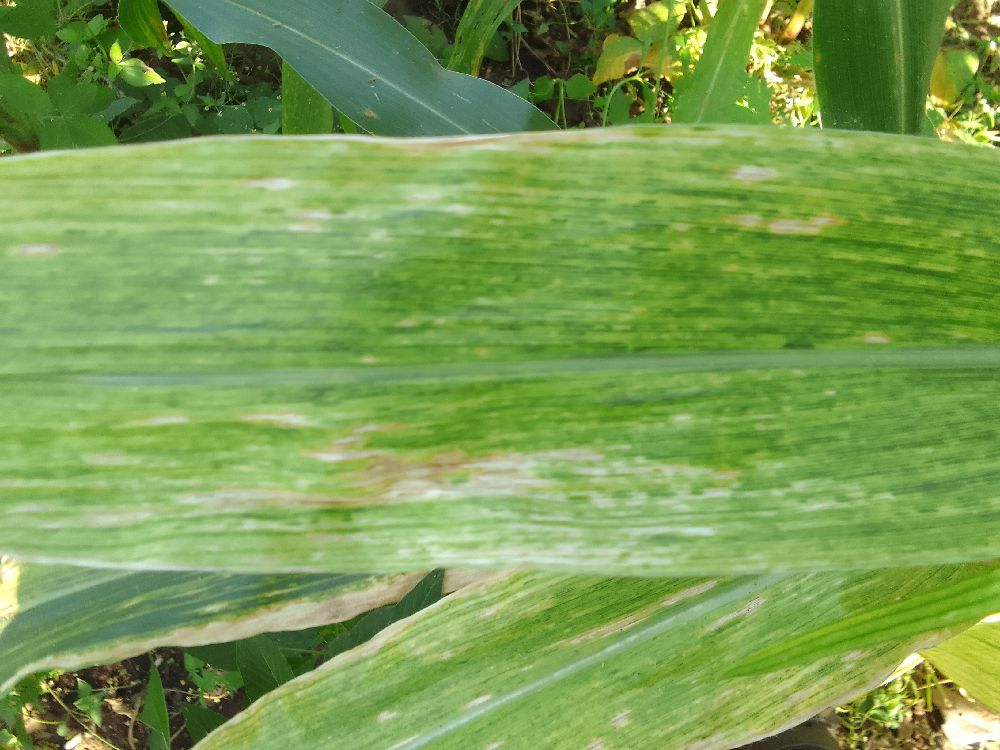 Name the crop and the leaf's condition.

maize, maize lethal necrosis
